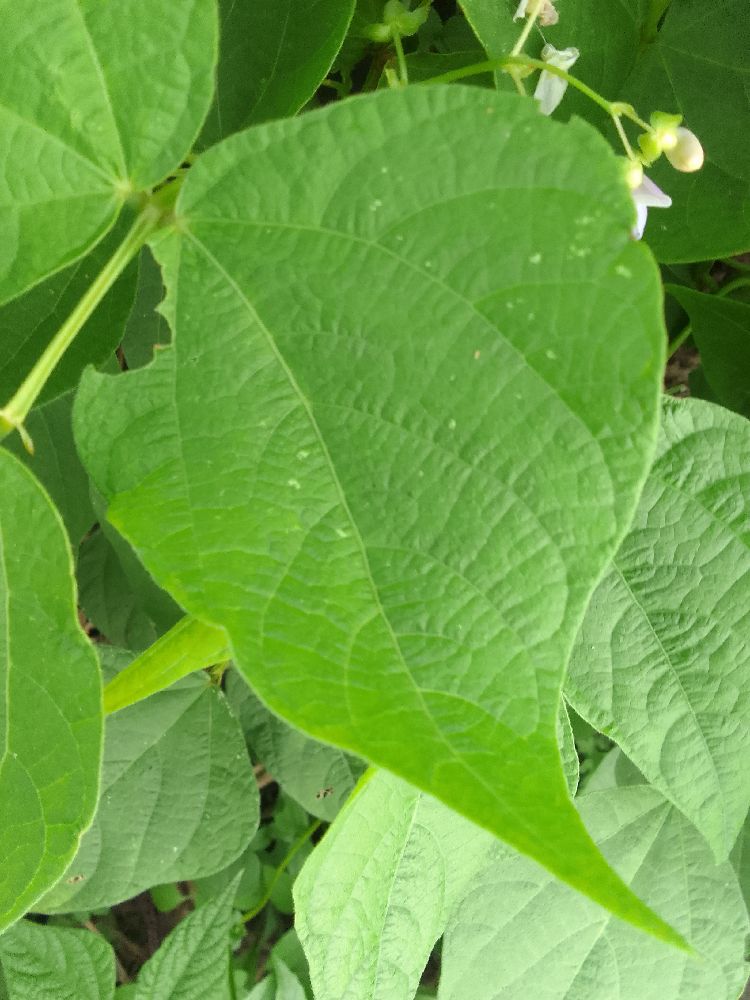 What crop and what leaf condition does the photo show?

common bean, healthy
